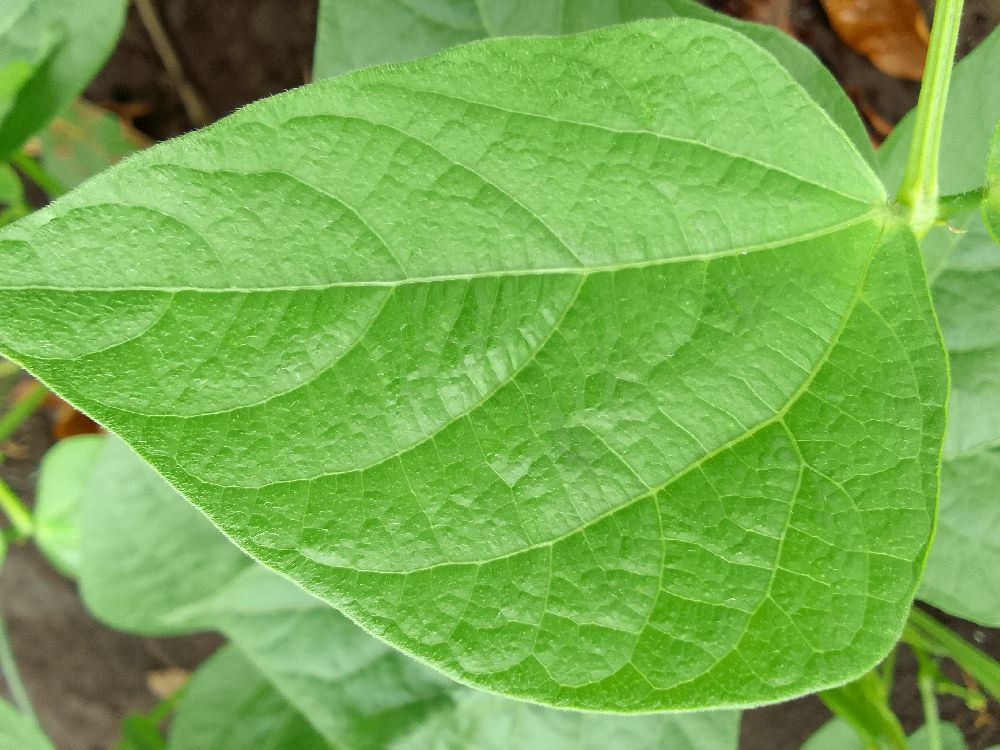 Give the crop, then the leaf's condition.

common bean, healthy
